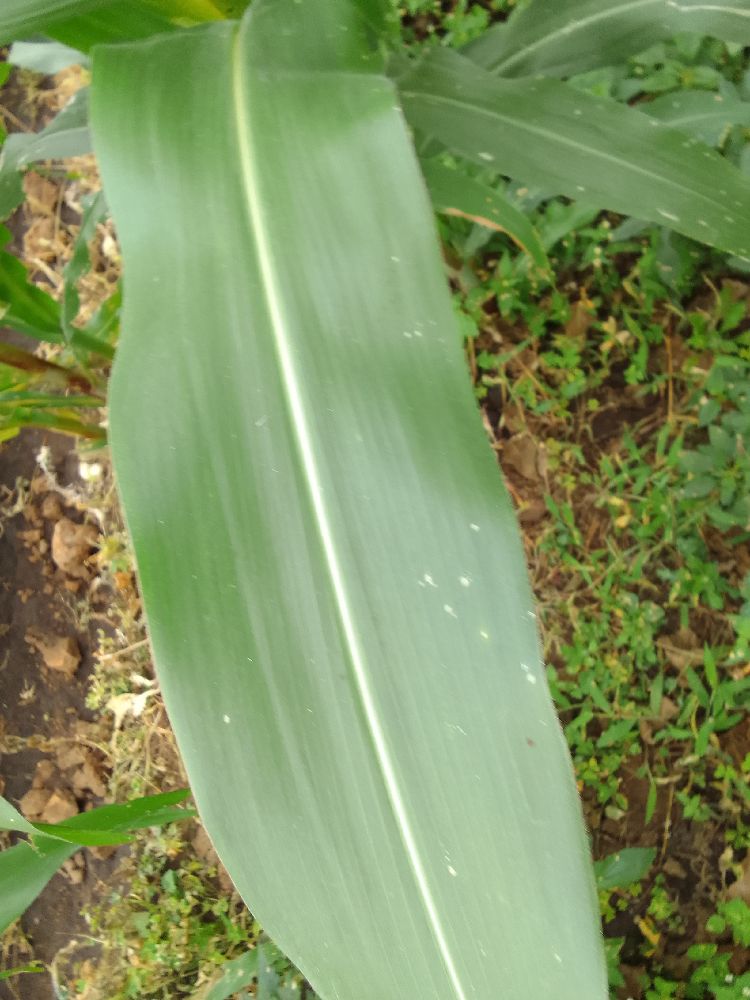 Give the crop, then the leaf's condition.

maize, healthy
